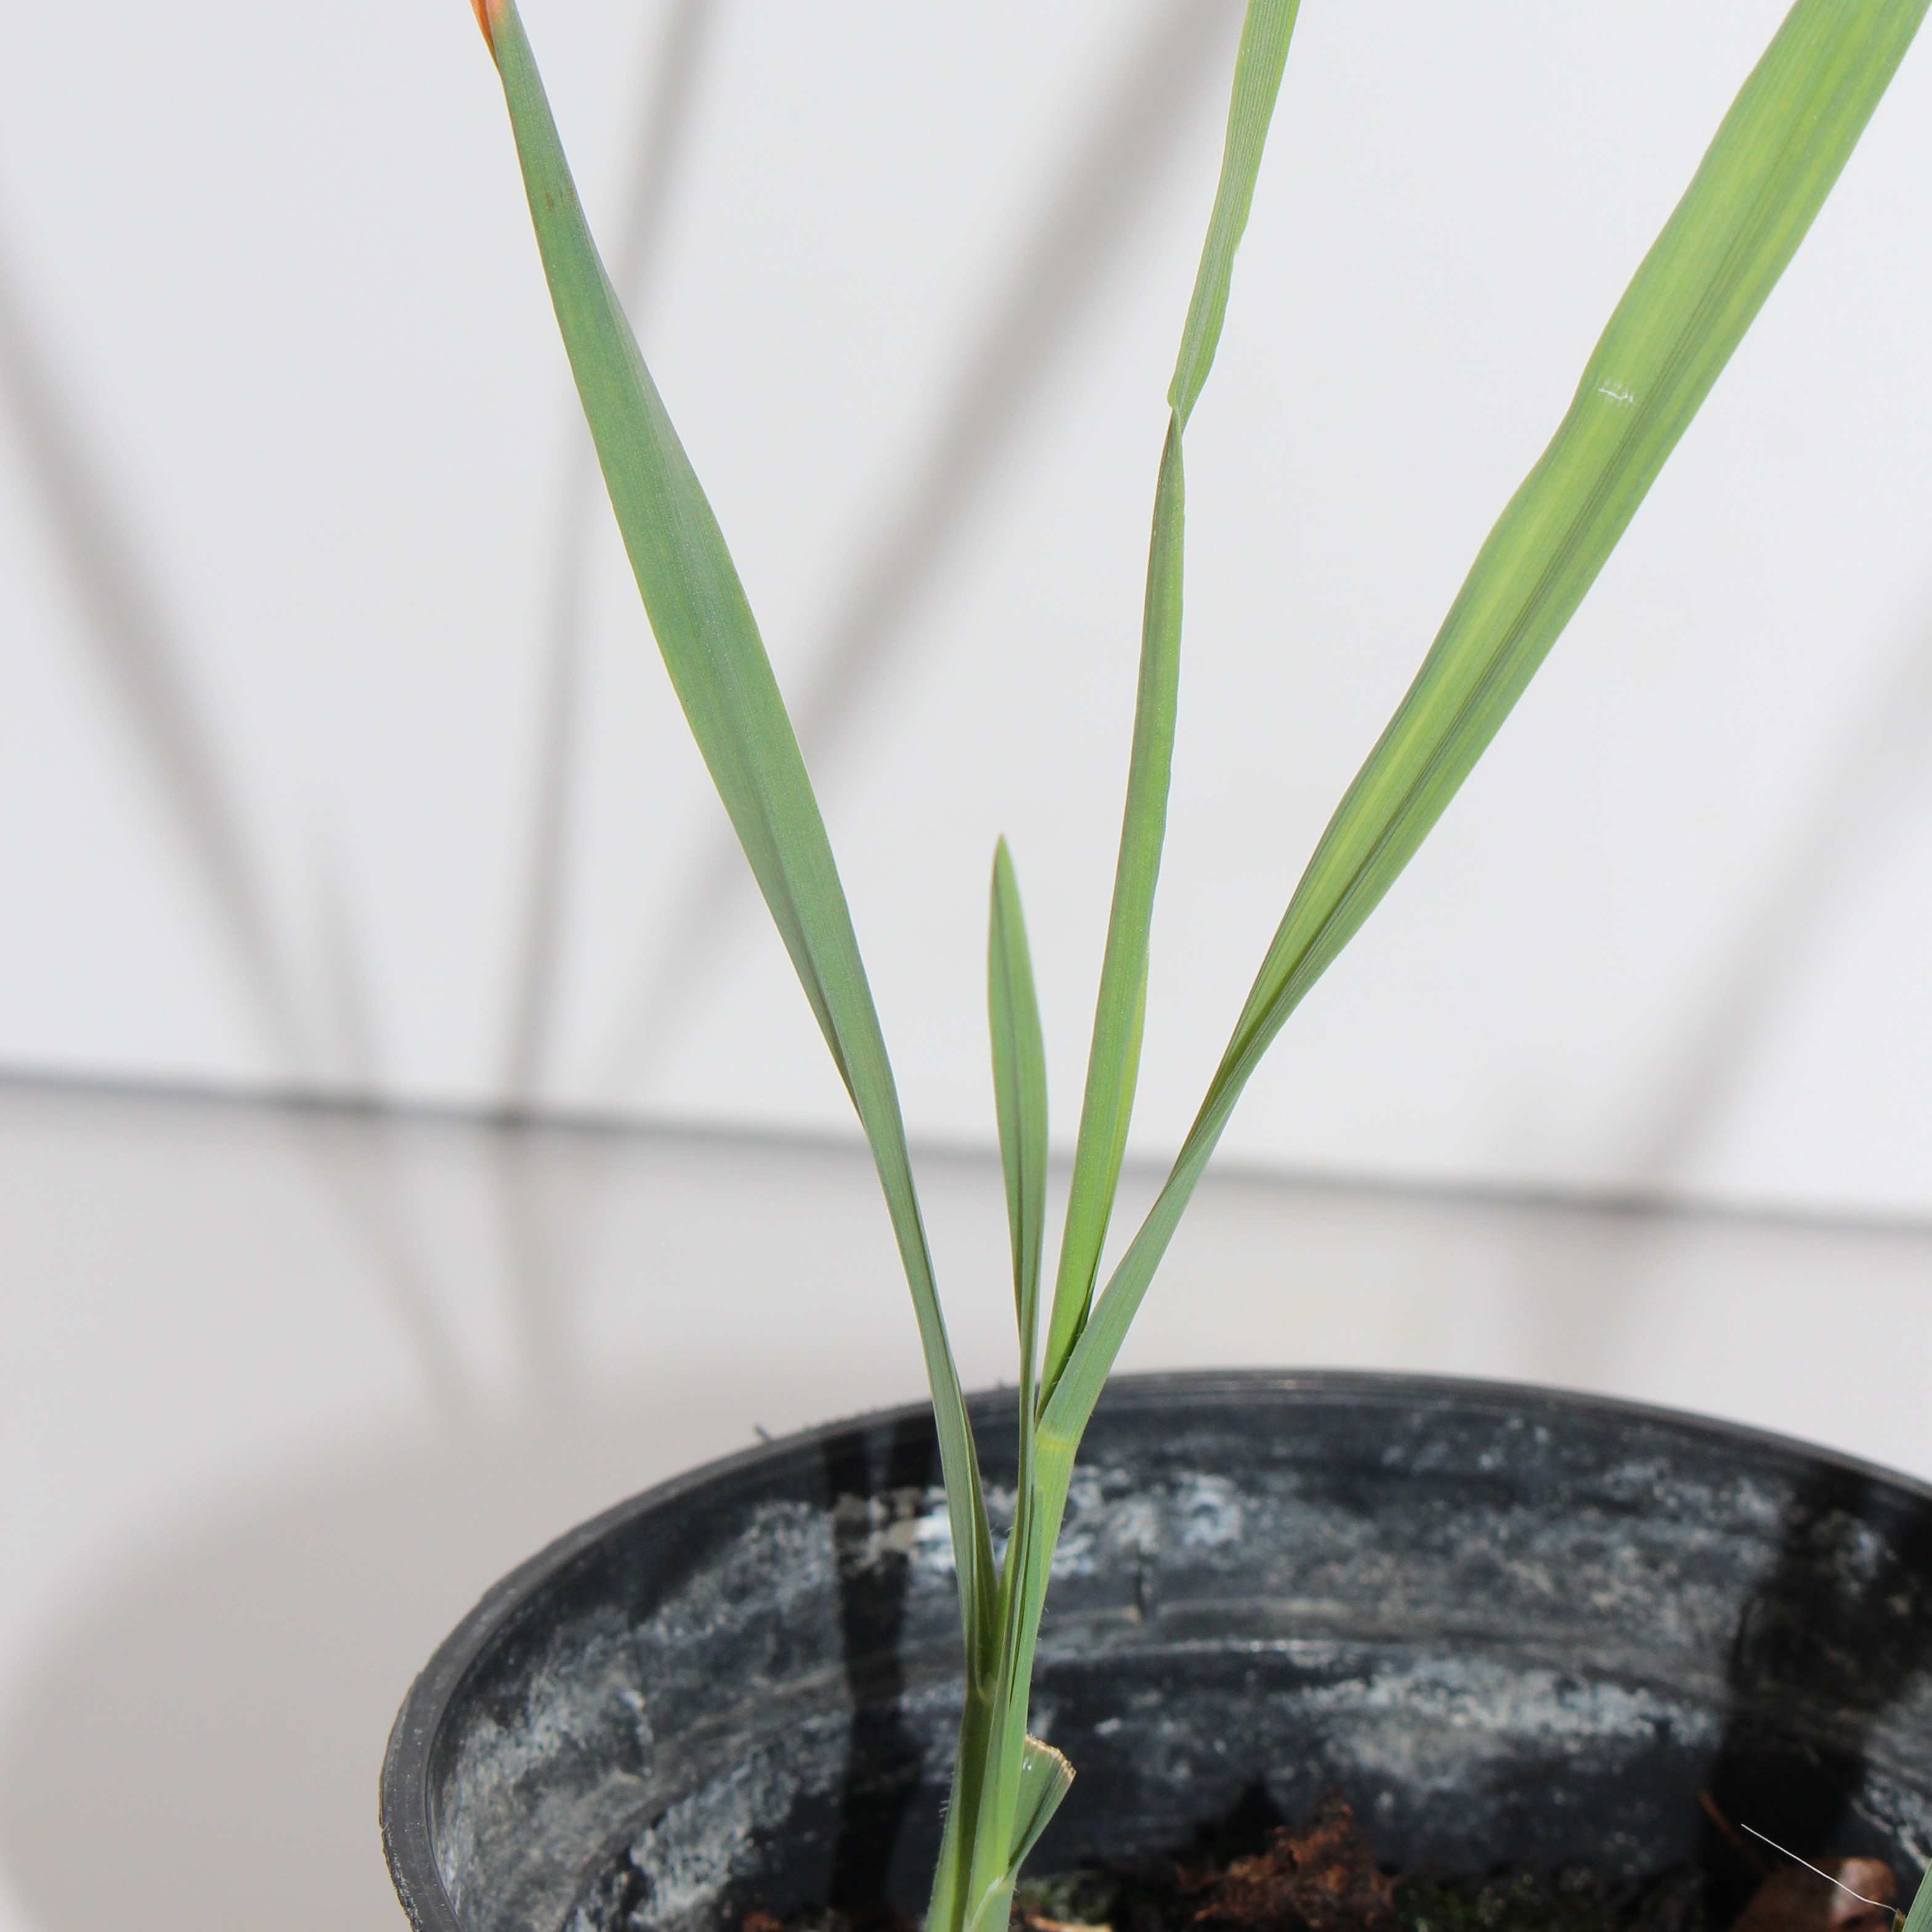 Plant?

Avena sterilis
